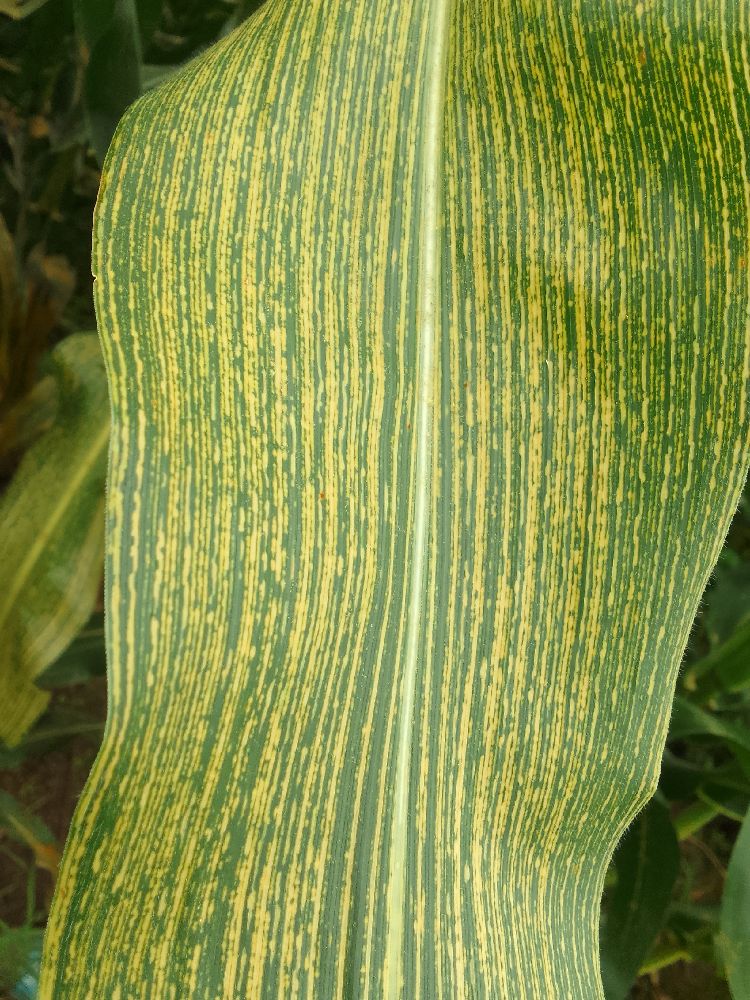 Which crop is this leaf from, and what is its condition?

maize, maize streak virus
